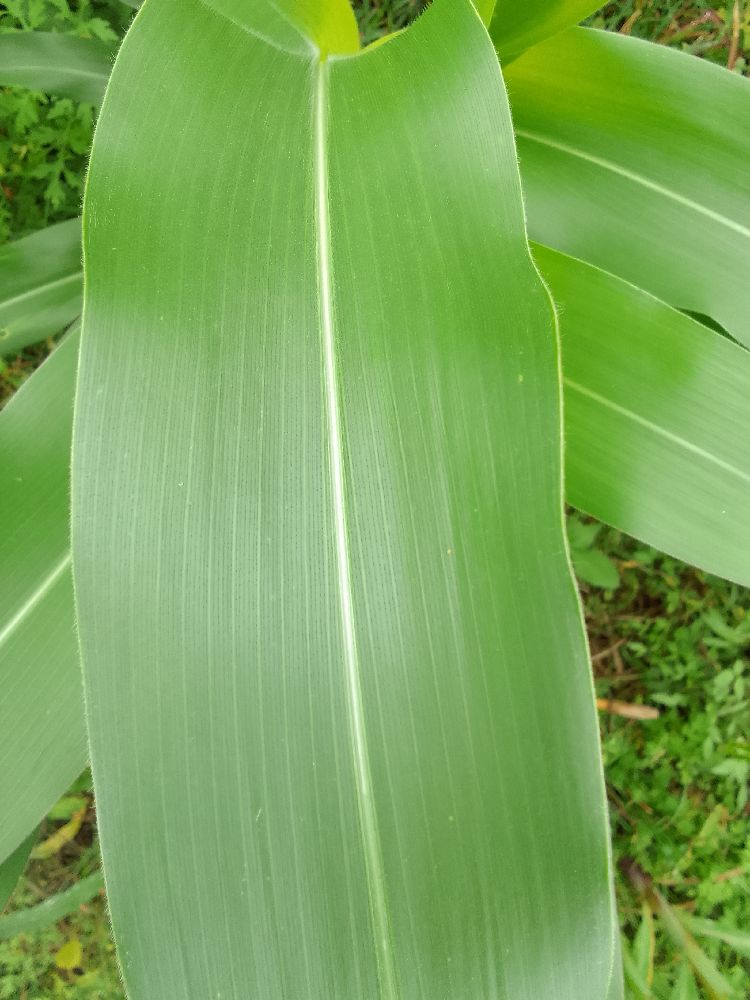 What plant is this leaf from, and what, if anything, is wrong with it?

maize, healthy
